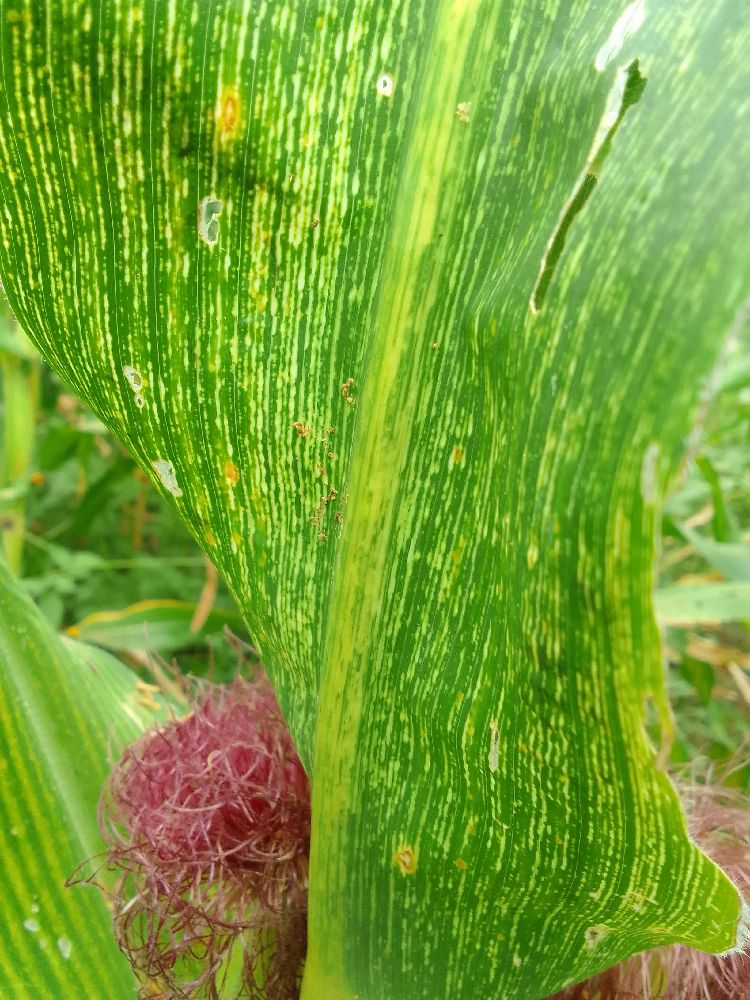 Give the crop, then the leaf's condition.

maize, maize streak virus
